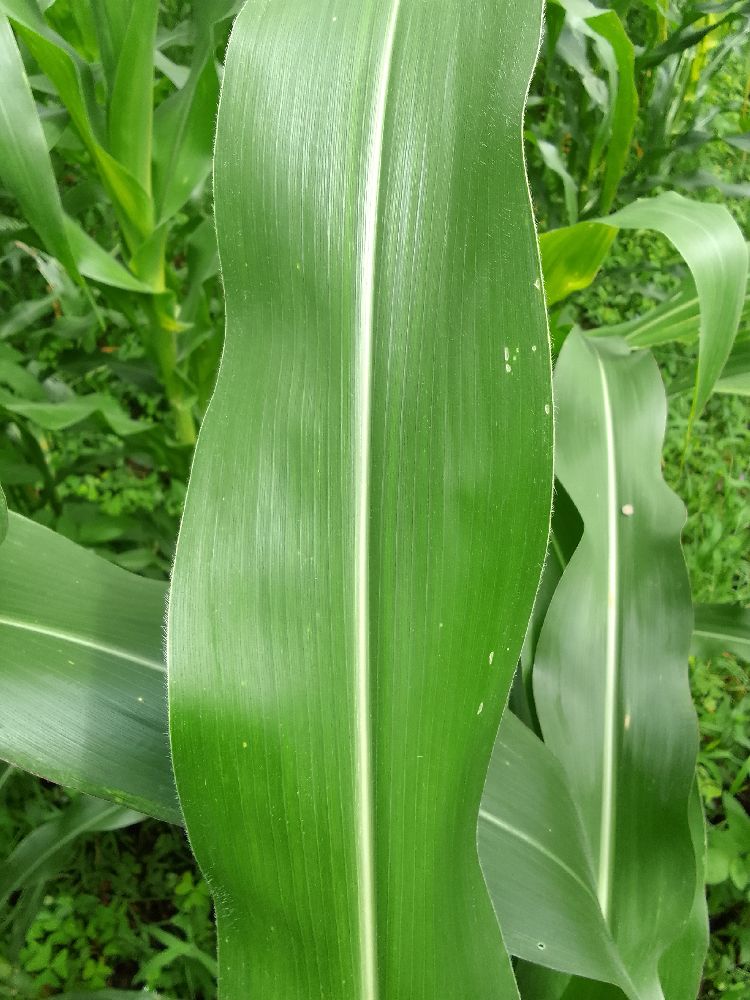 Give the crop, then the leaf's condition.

maize, healthy
